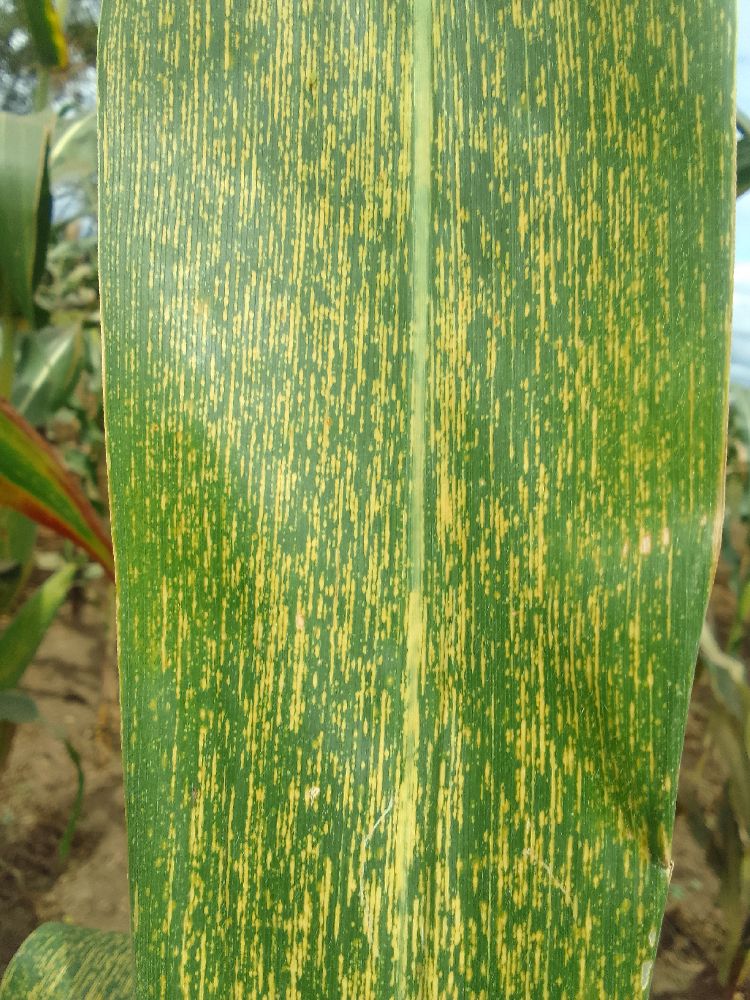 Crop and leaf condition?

maize, maize streak virus
